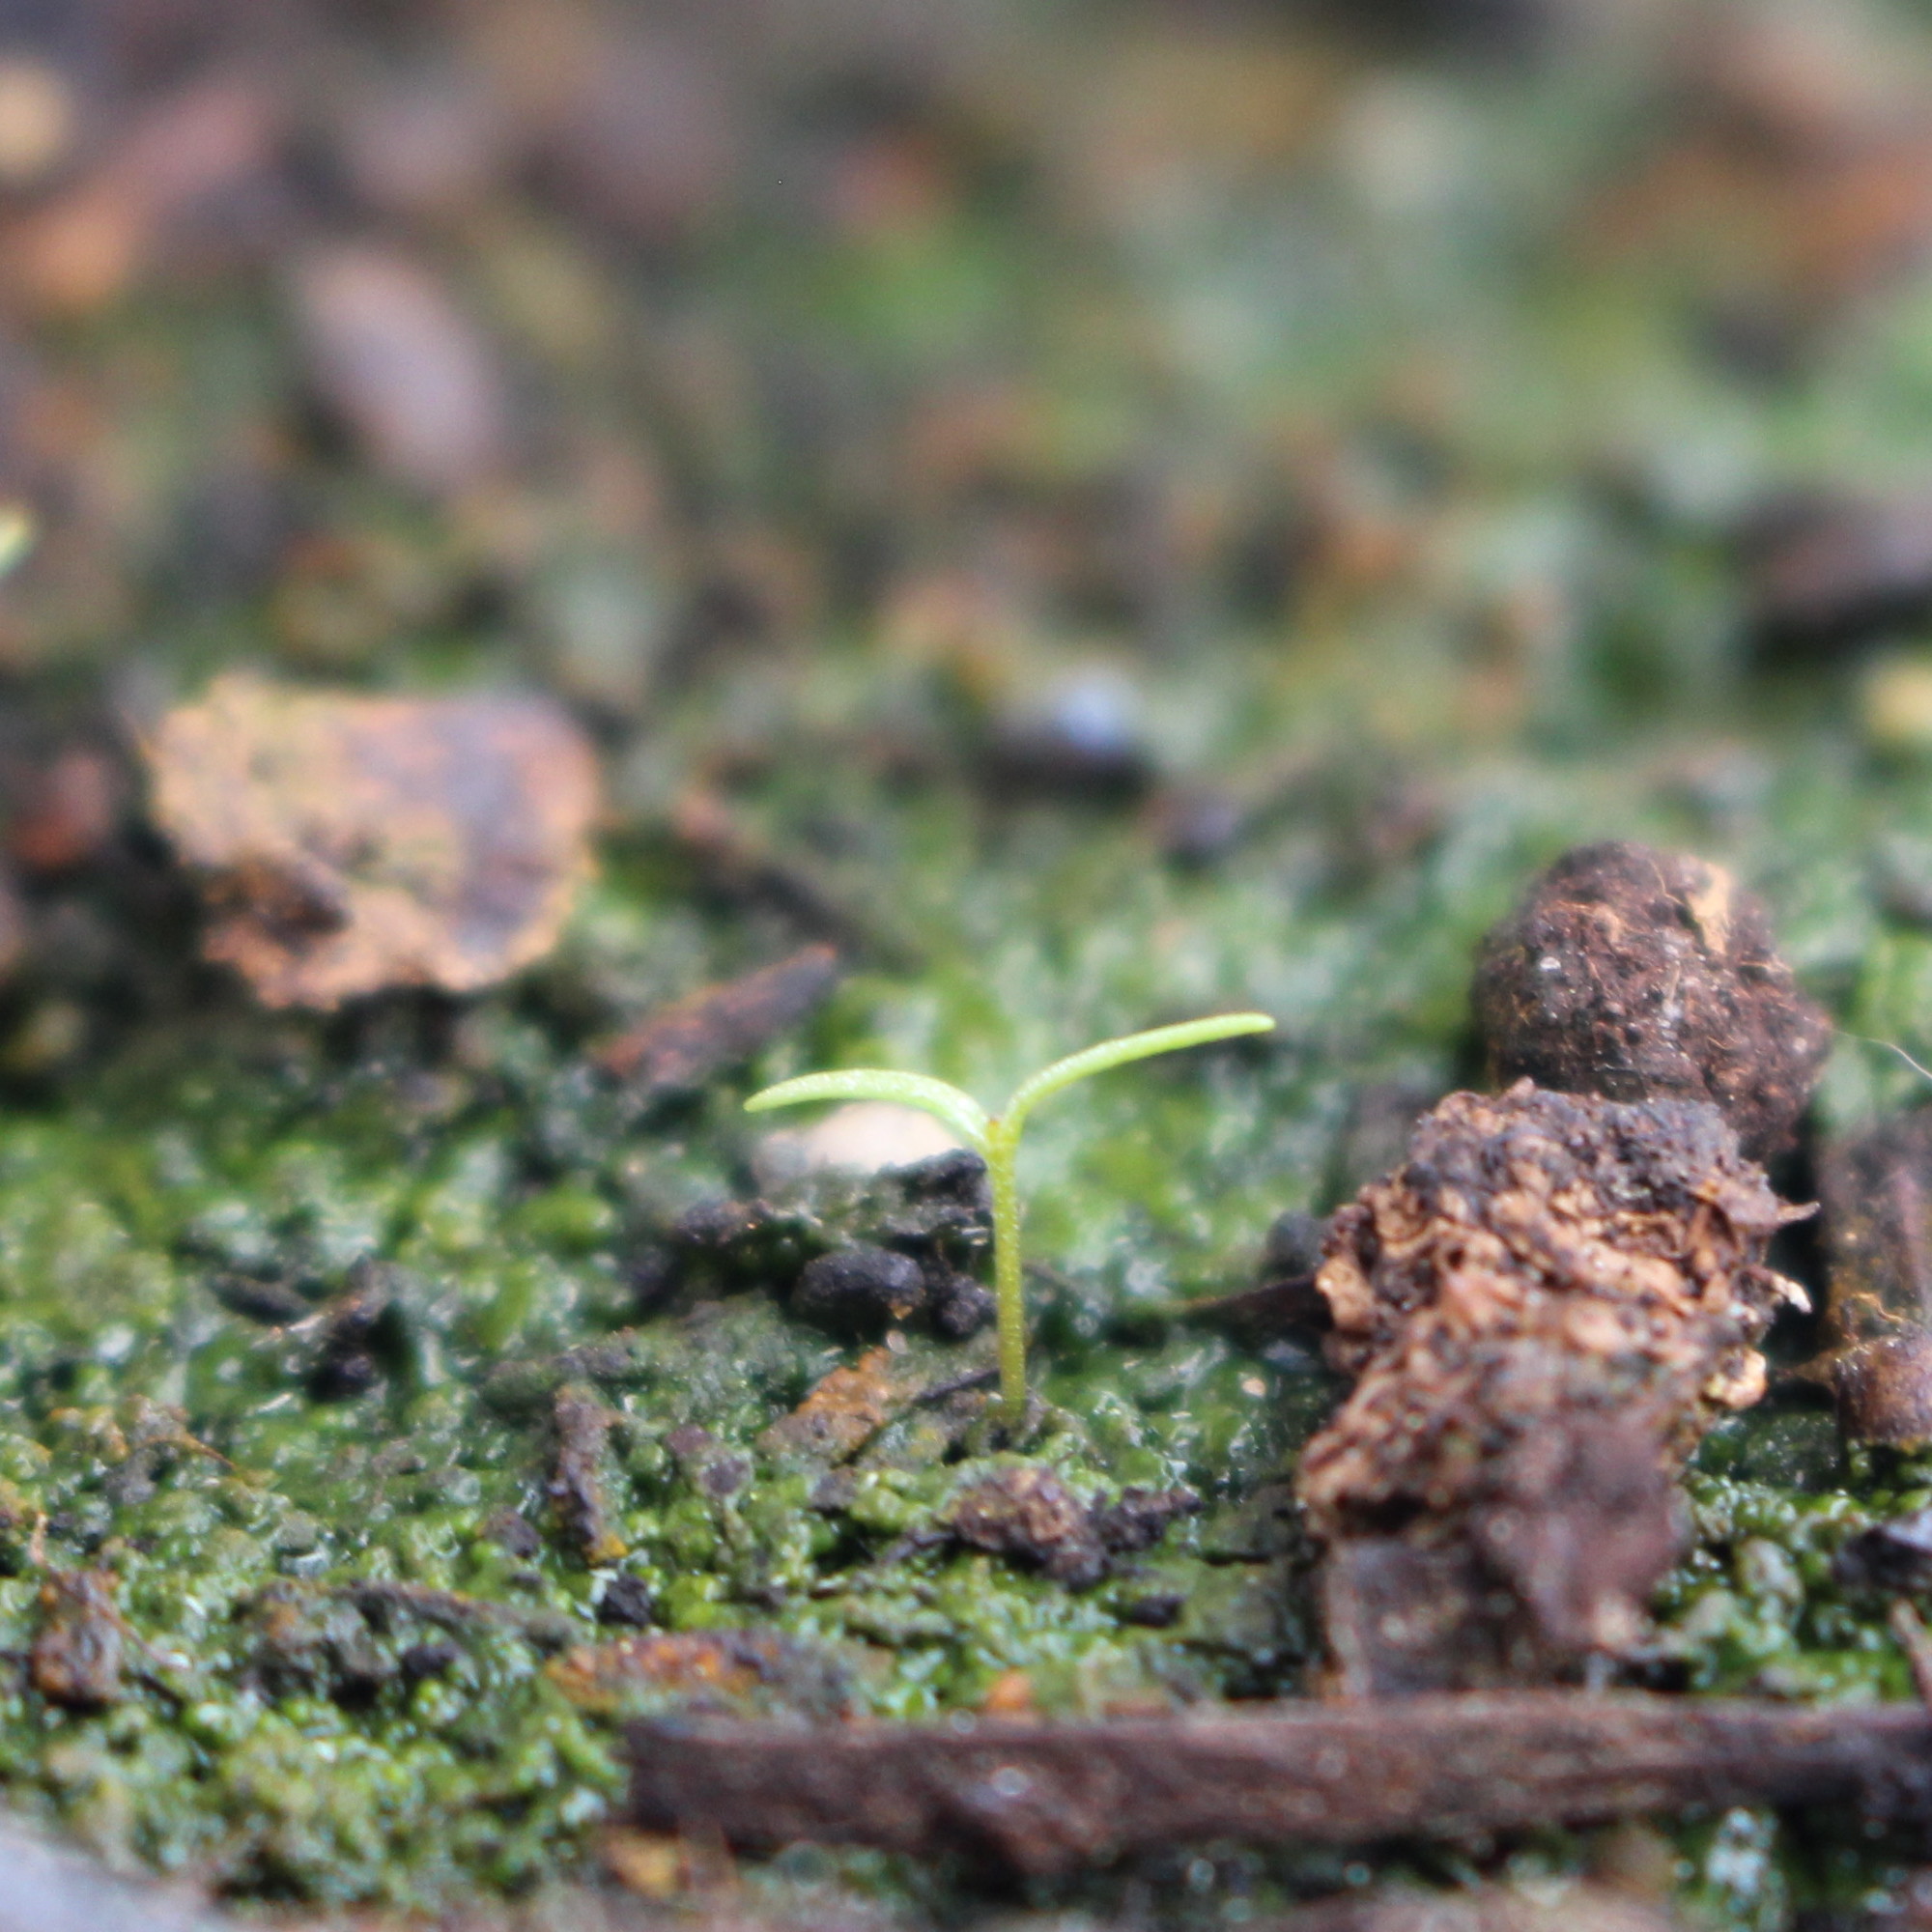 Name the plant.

Papaver rhoeas
